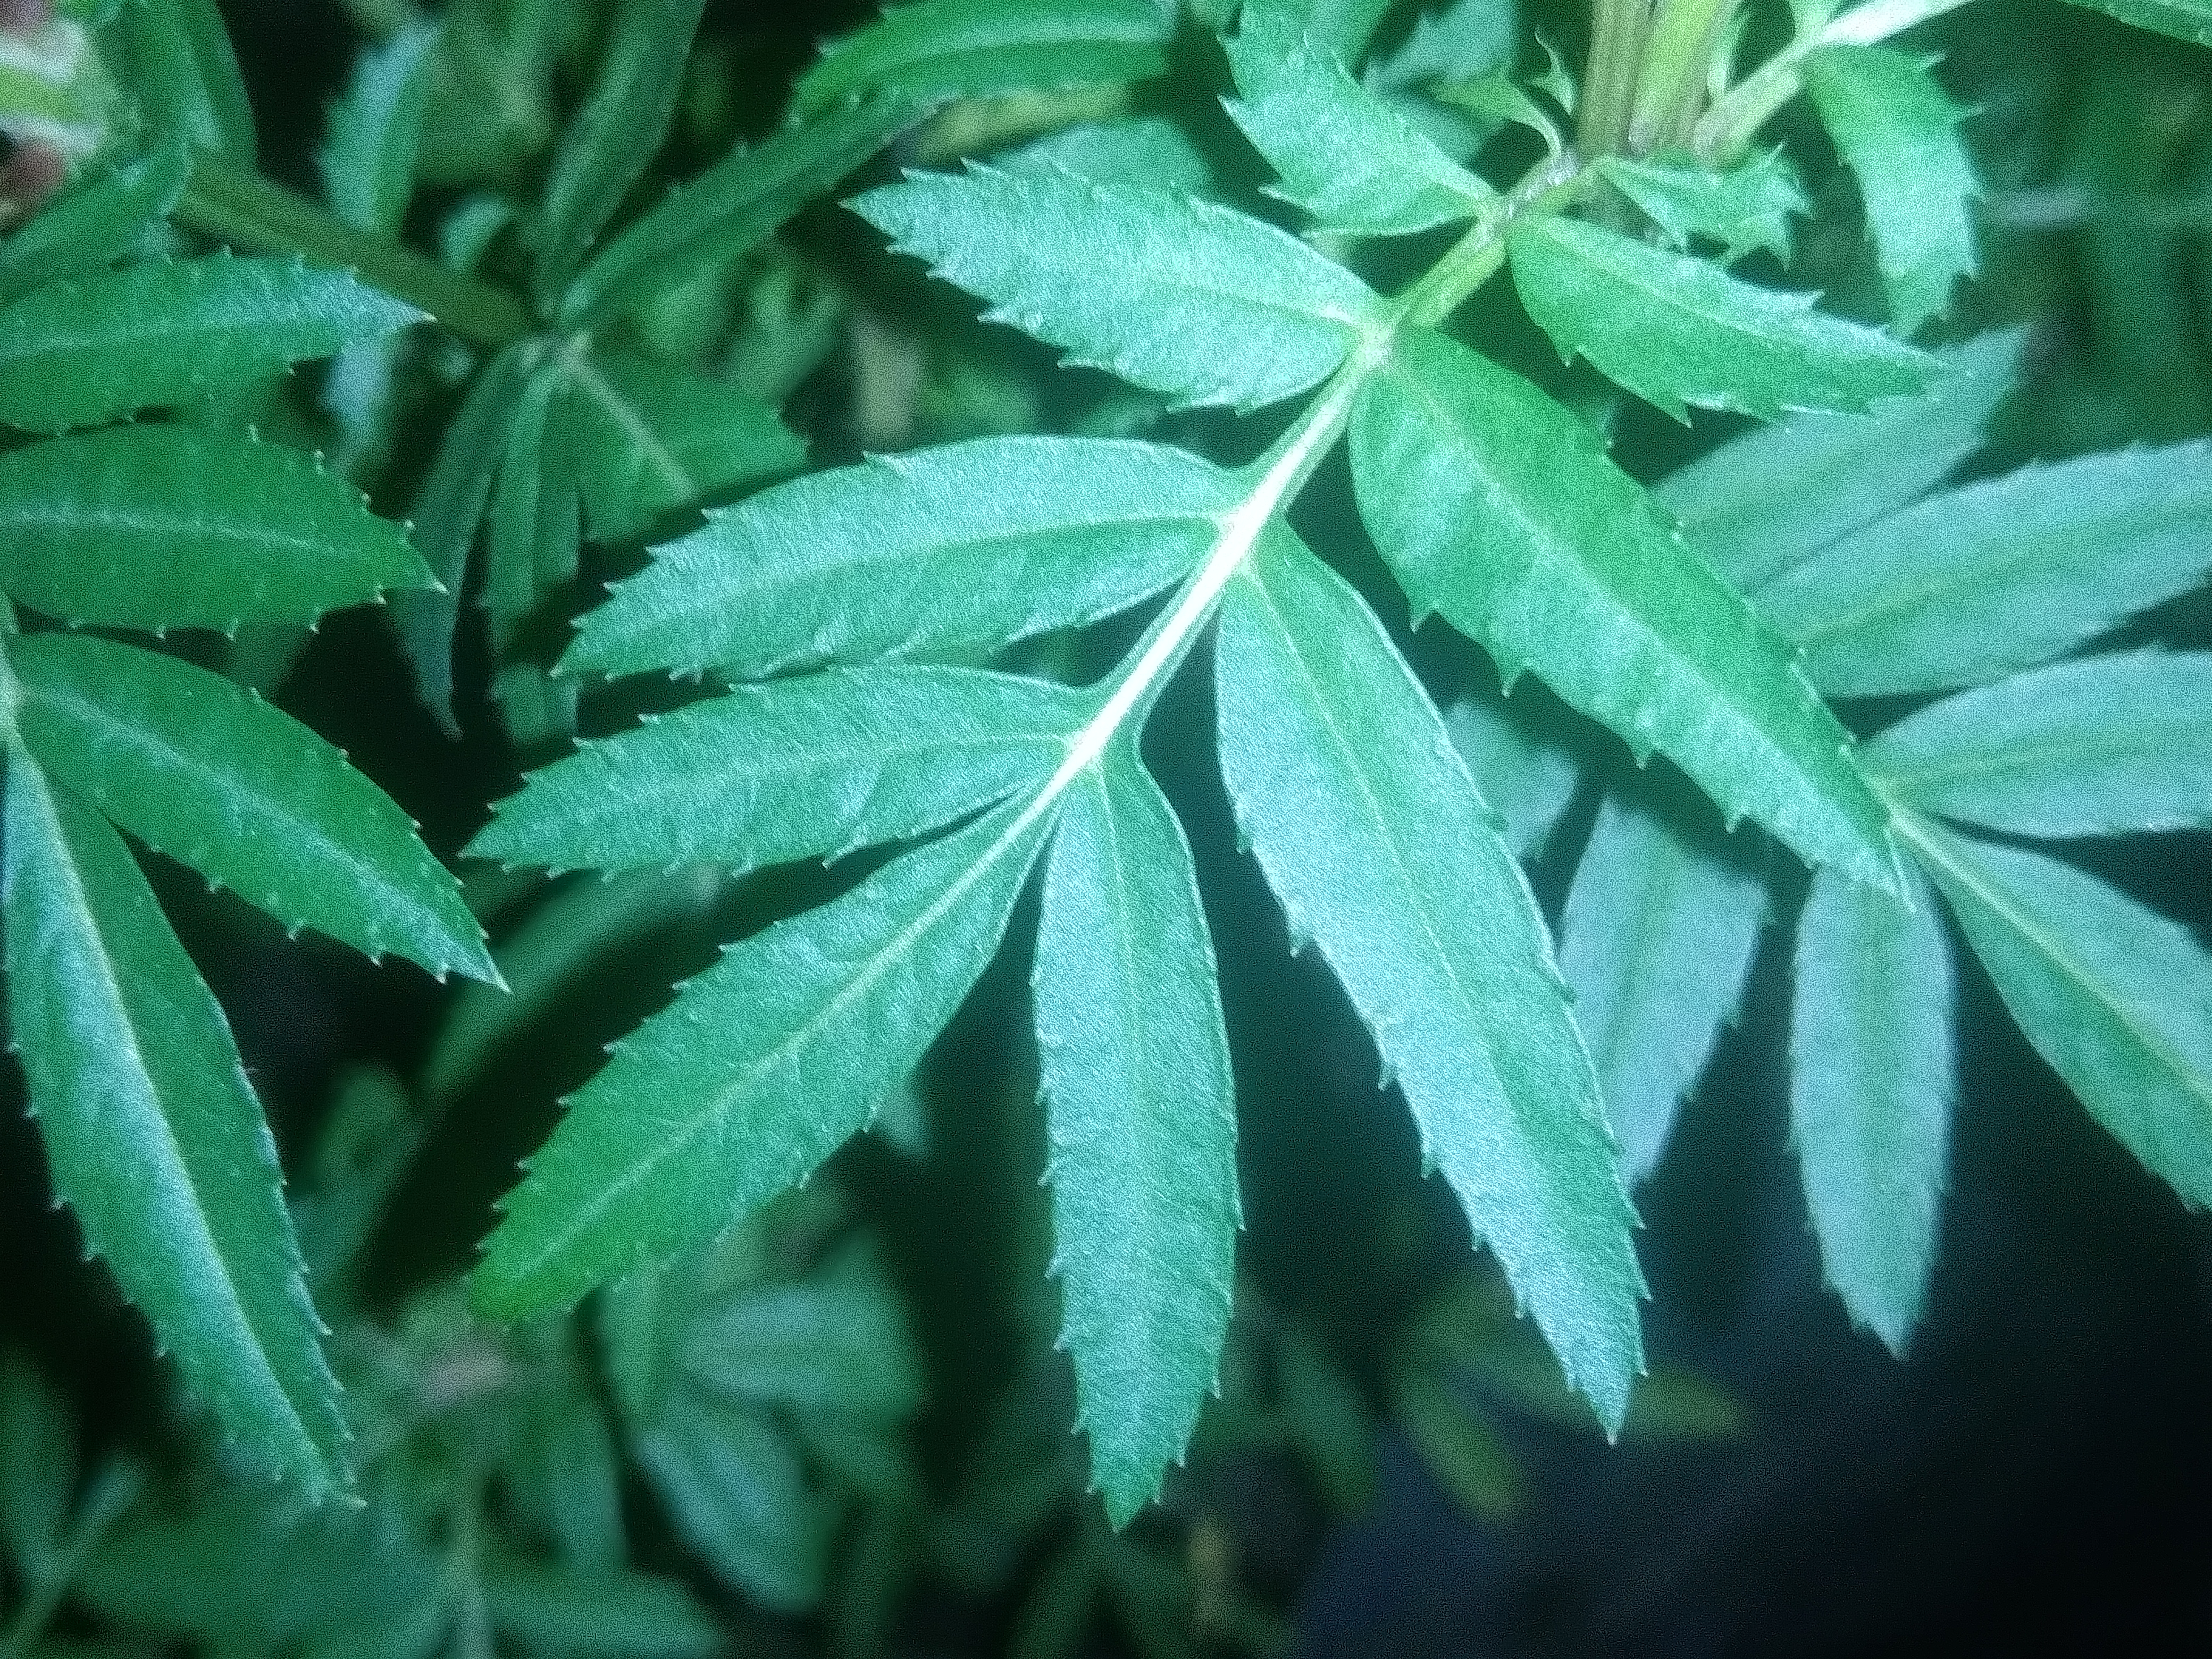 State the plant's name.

marigold
